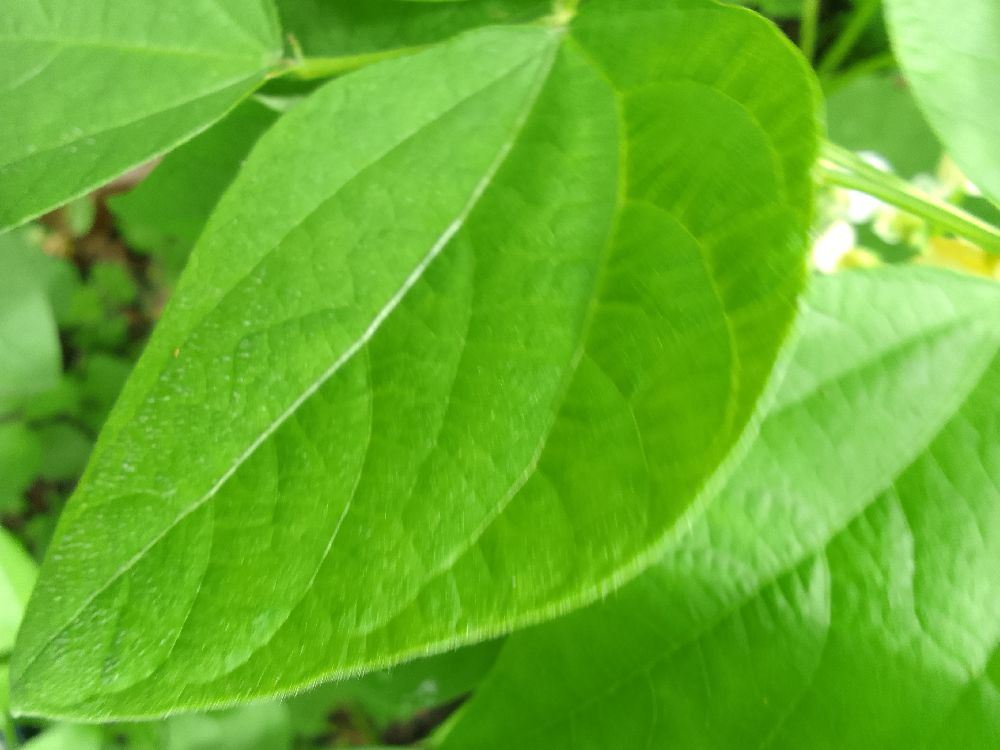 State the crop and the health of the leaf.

common bean, healthy
